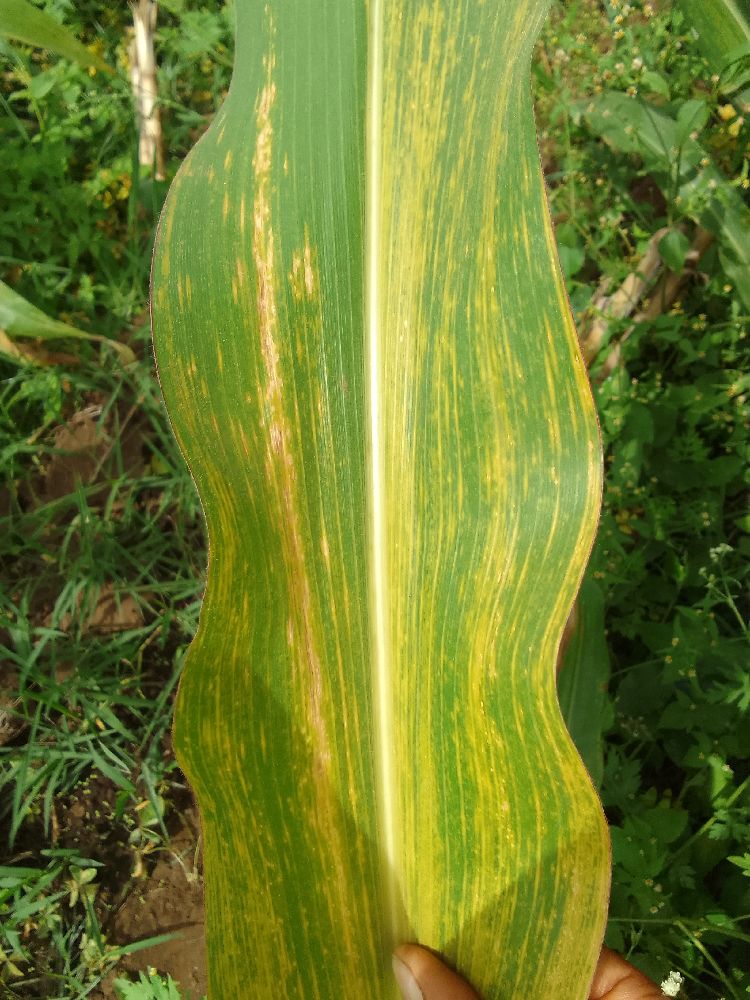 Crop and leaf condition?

maize, maize lethal necrosis
